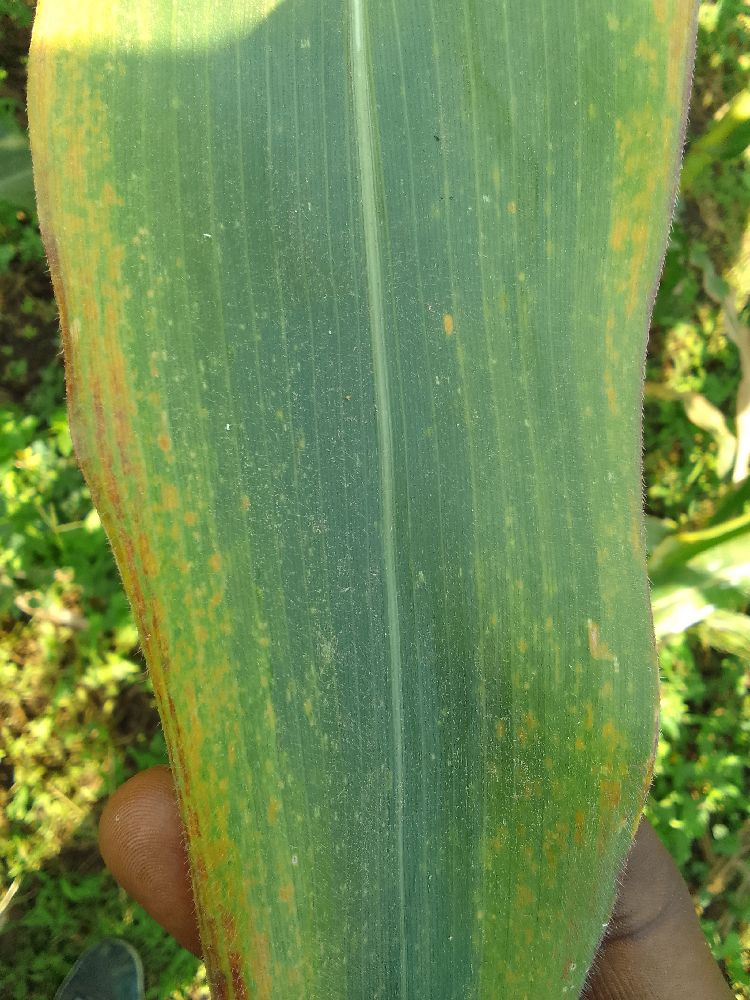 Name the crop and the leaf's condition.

maize, maize lethal necrosis
